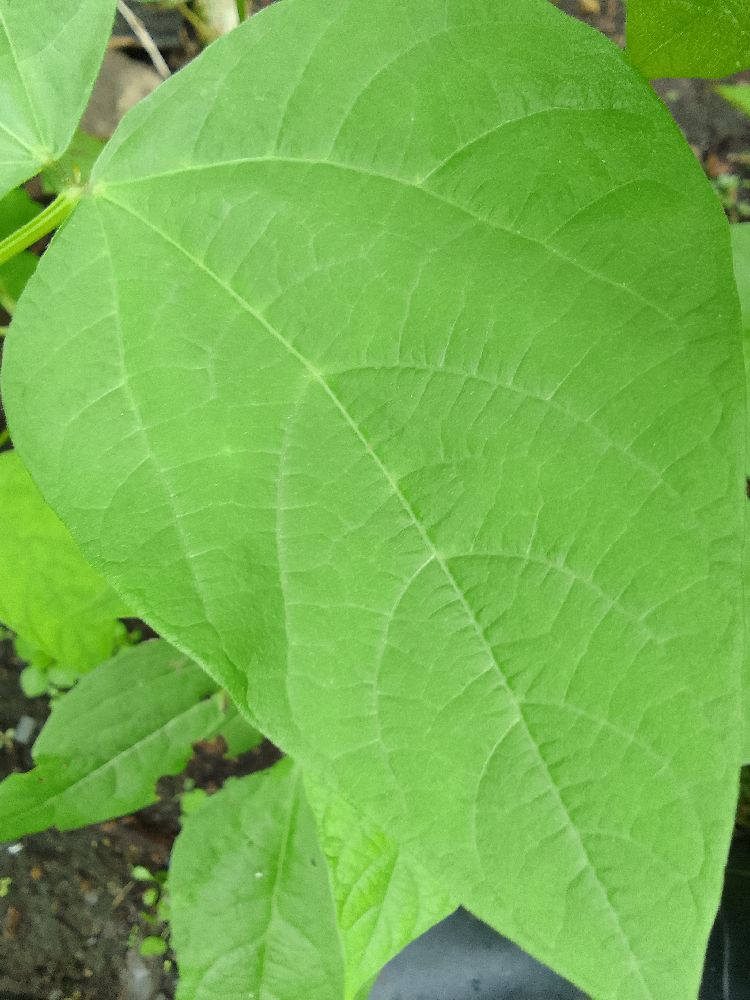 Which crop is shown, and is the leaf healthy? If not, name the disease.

common bean, healthy
